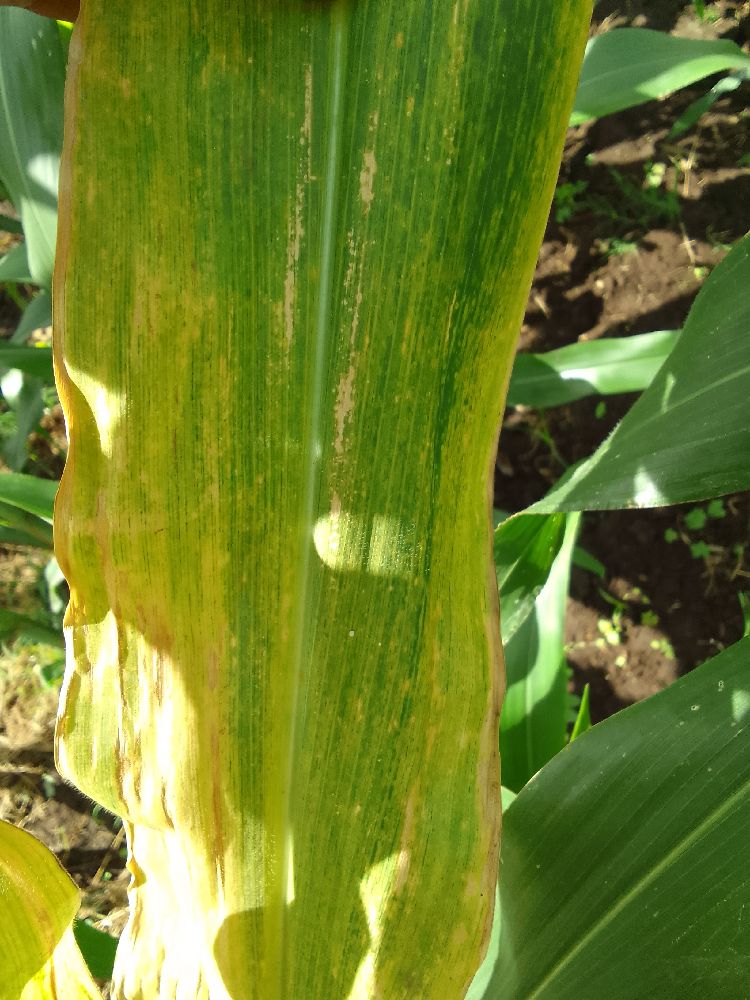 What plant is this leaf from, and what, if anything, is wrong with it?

maize, maize lethal necrosis
